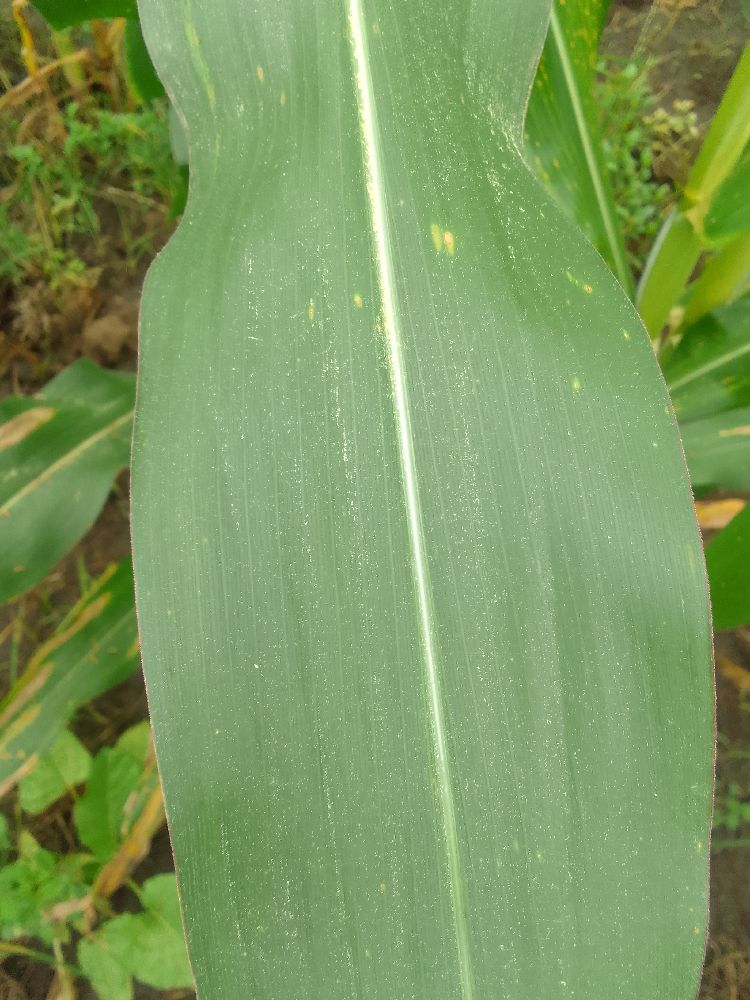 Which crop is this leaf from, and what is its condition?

maize, healthy
